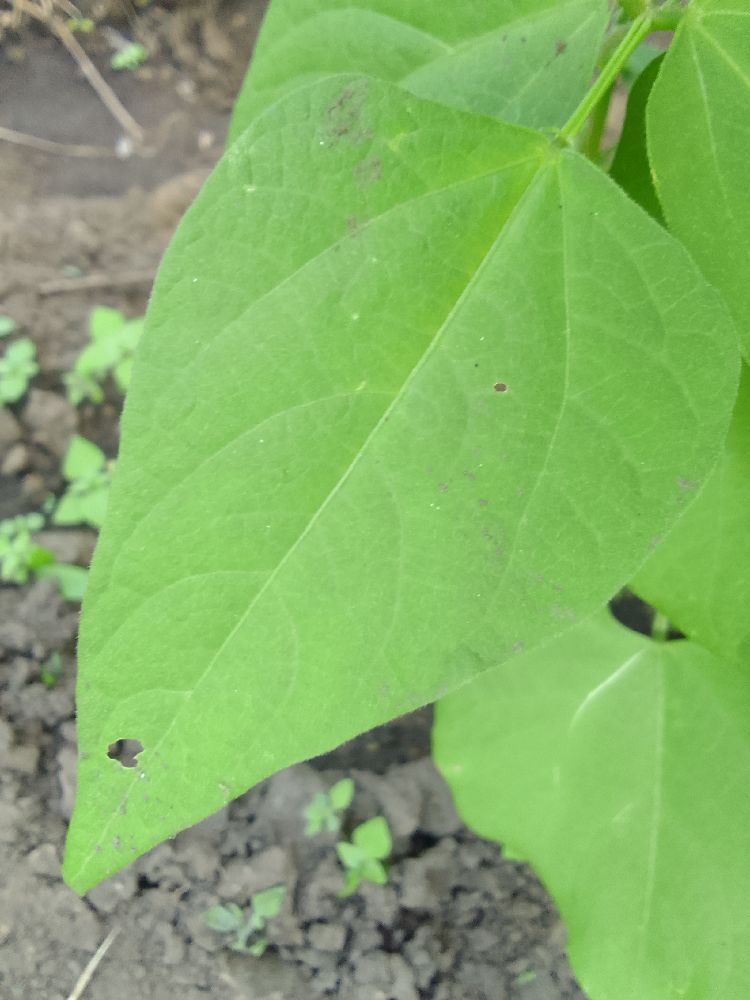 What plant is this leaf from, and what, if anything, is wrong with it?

common bean, healthy
